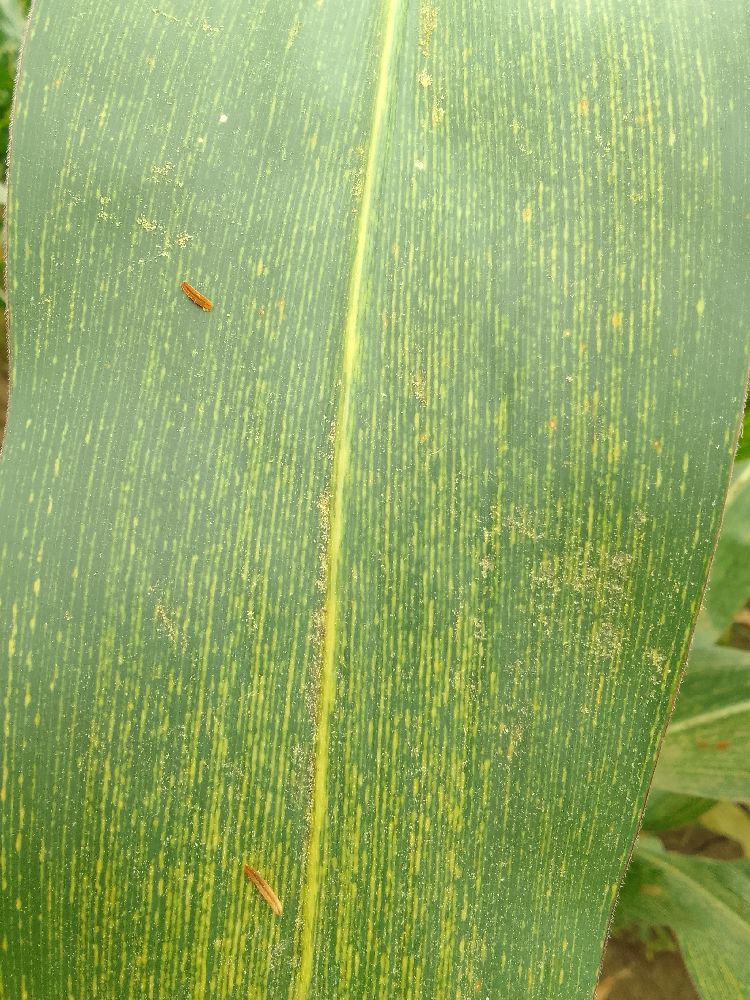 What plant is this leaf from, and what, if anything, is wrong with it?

maize, maize streak virus
